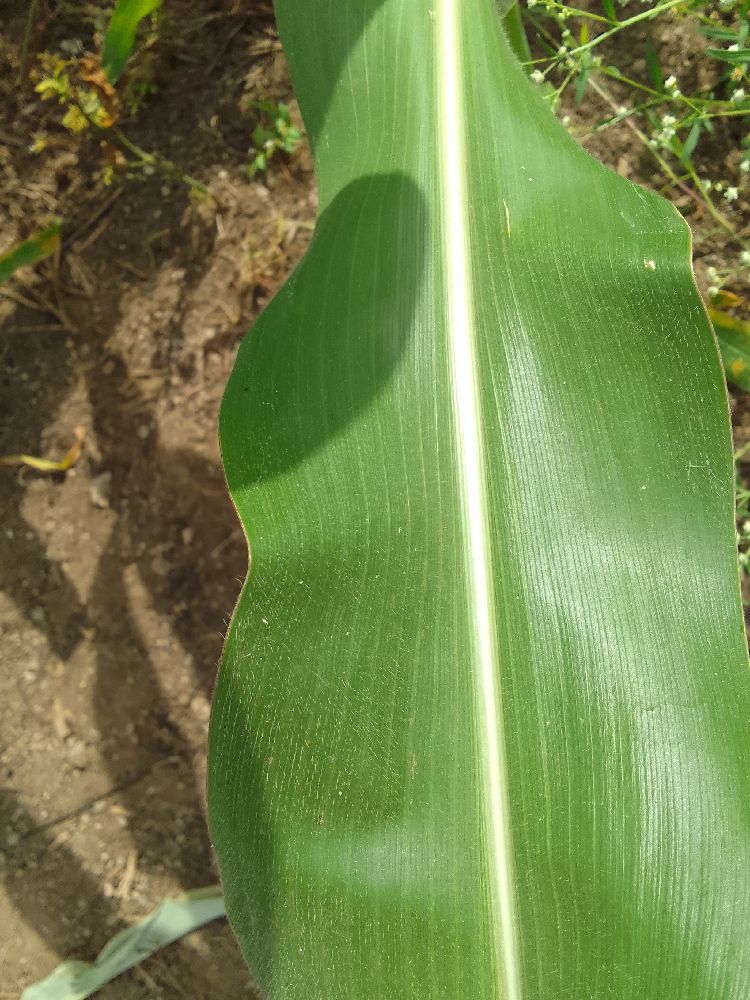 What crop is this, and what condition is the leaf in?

maize, healthy
